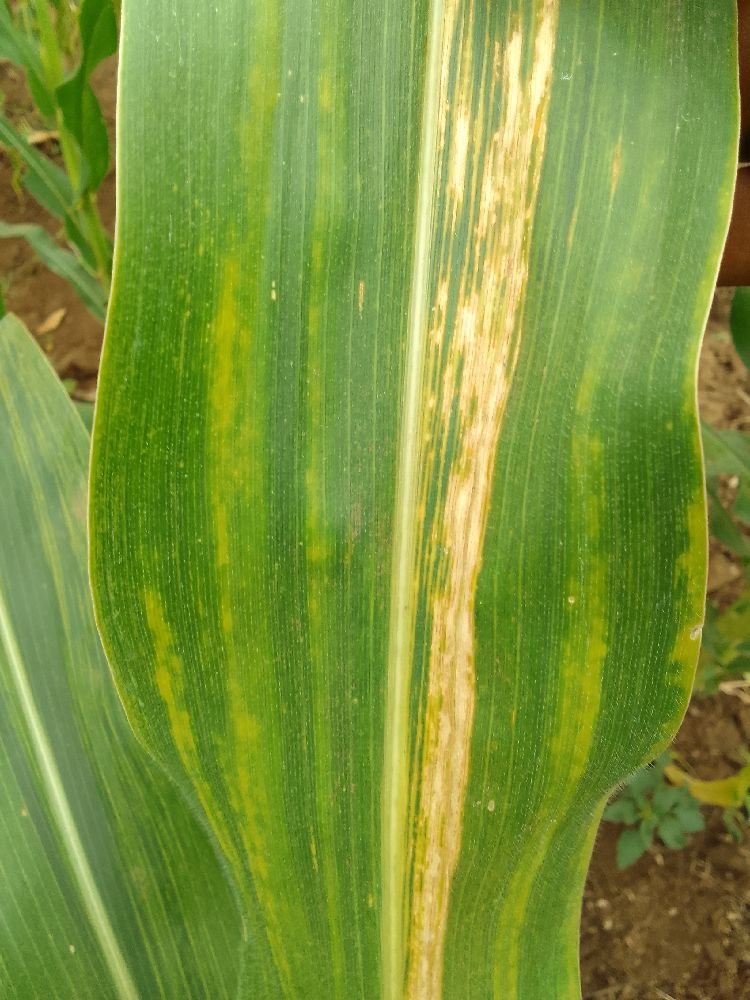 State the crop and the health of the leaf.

maize, maize lethal necrosis
